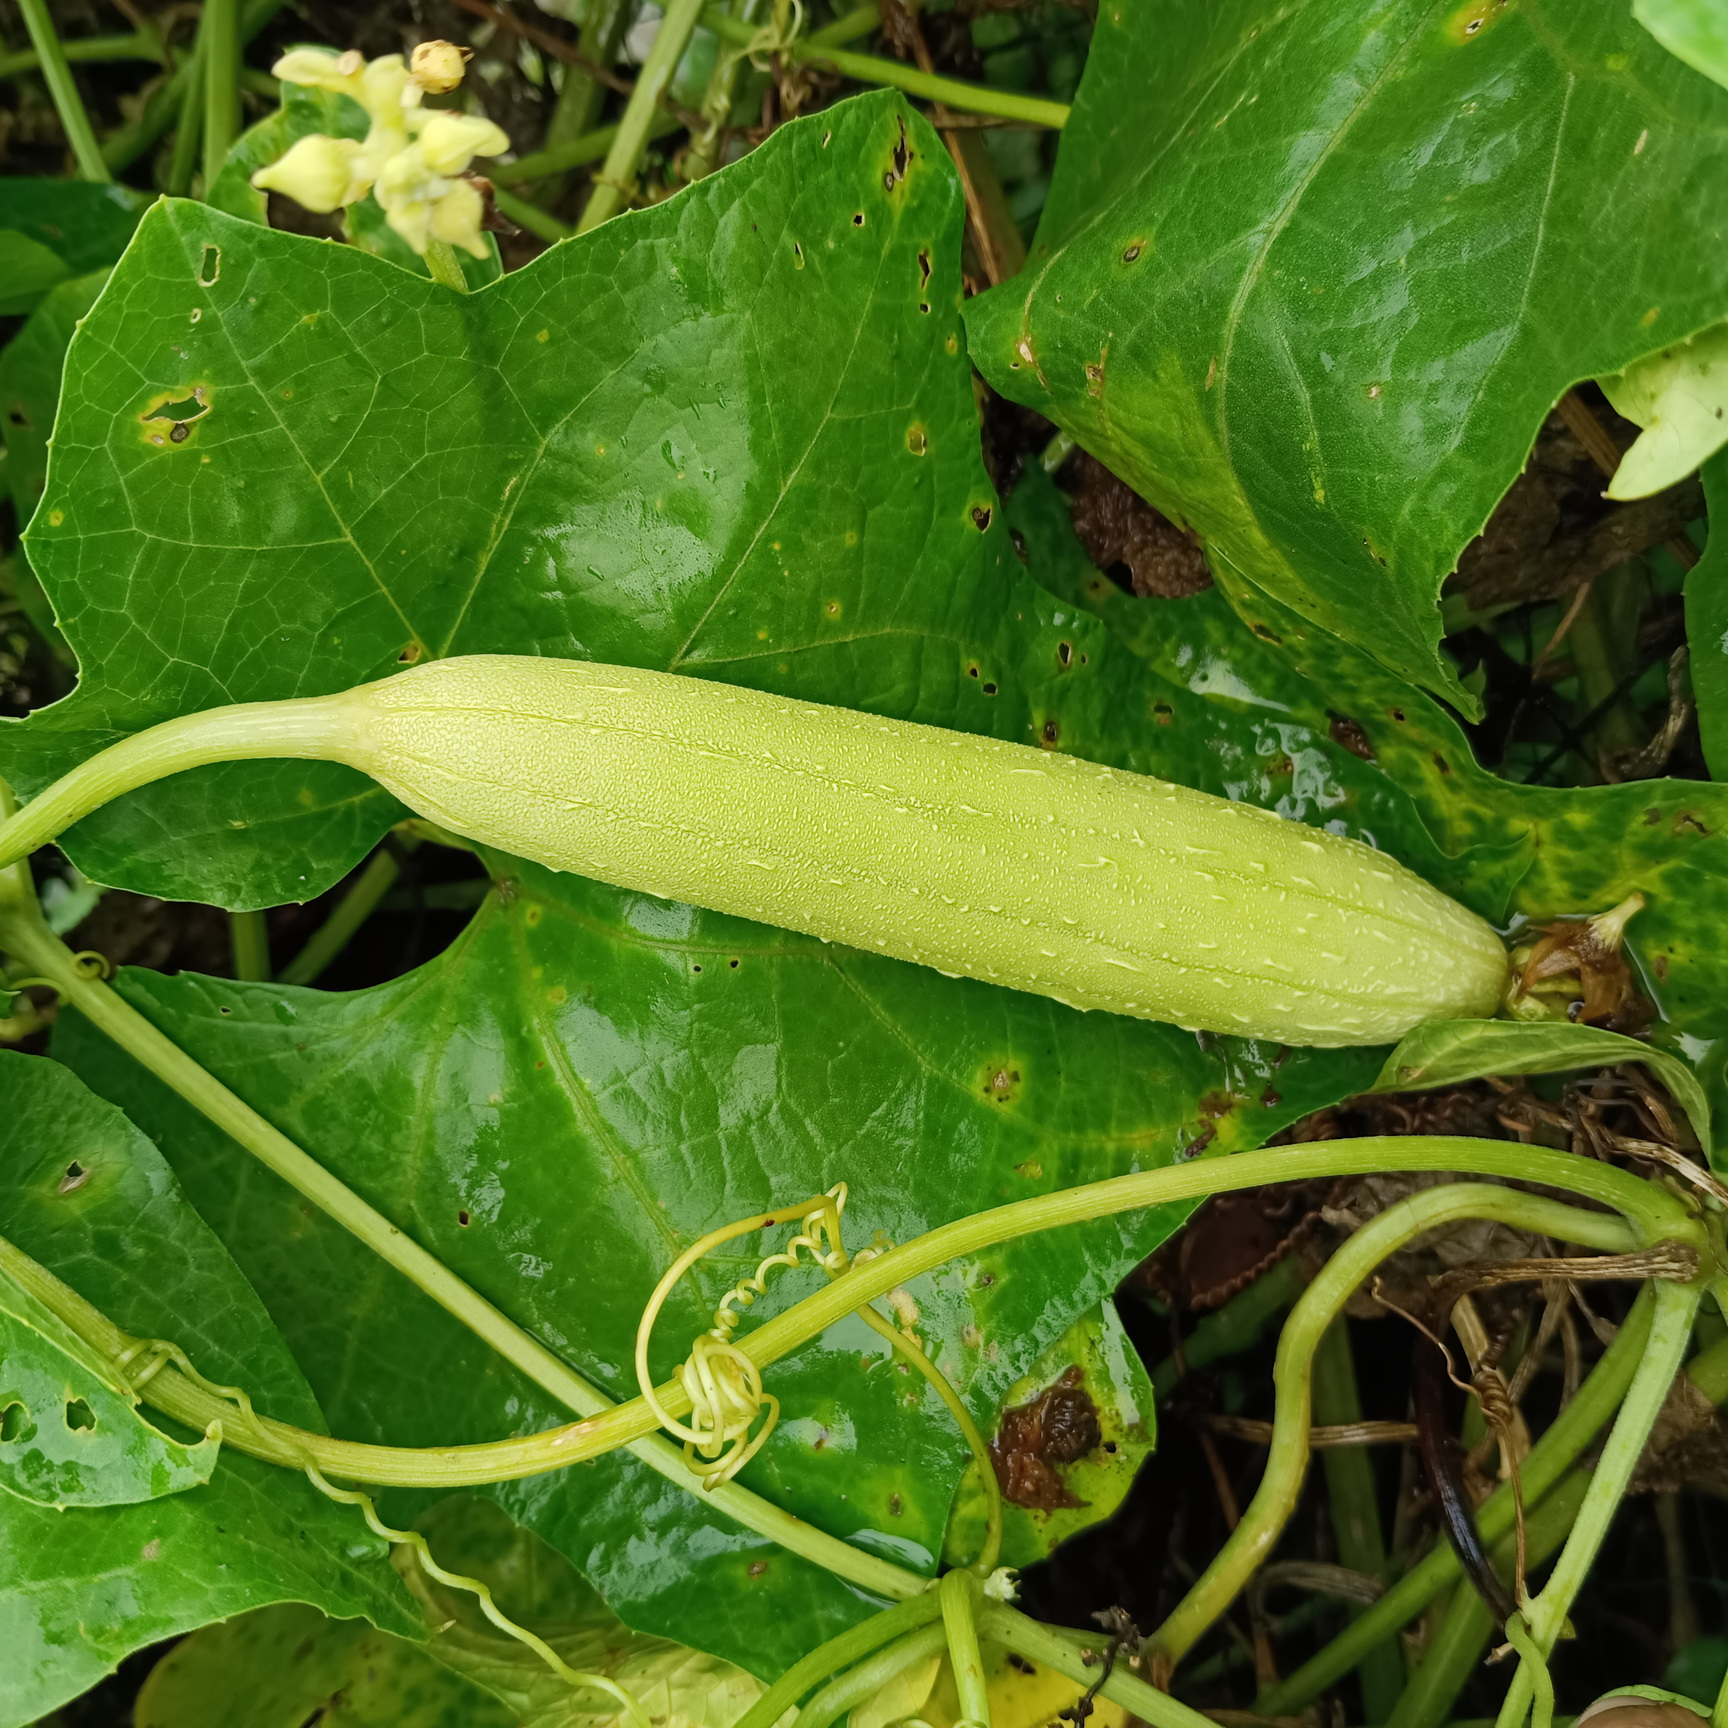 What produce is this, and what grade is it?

luffa, fresh
